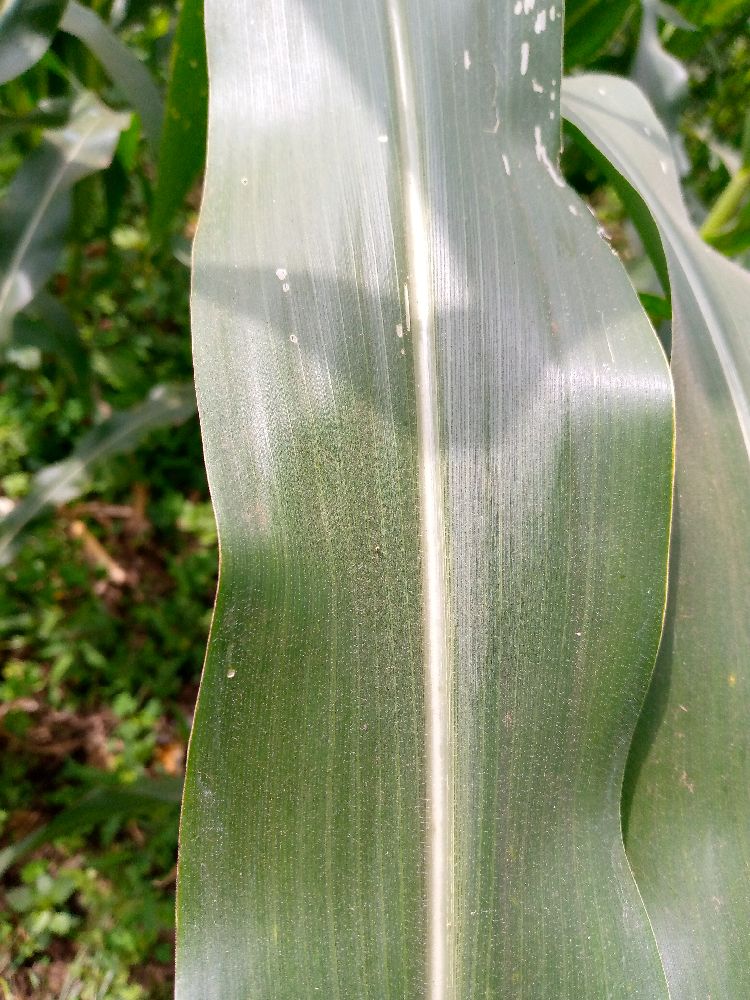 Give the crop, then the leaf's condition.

maize, healthy
